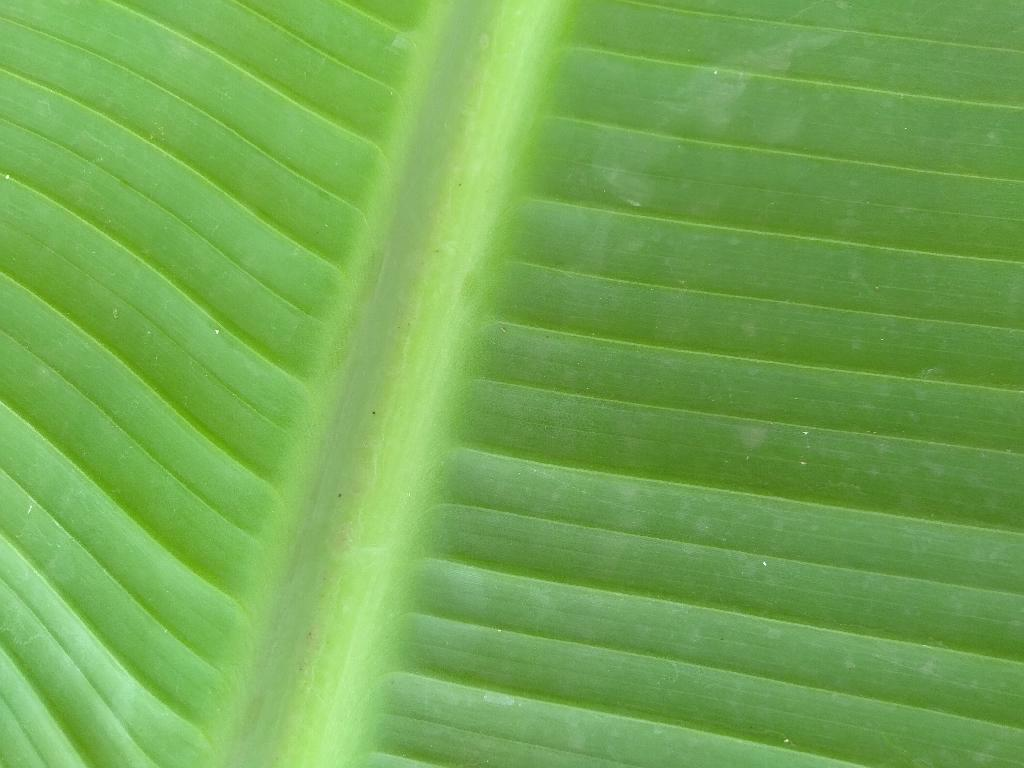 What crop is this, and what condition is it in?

banana, healthy
